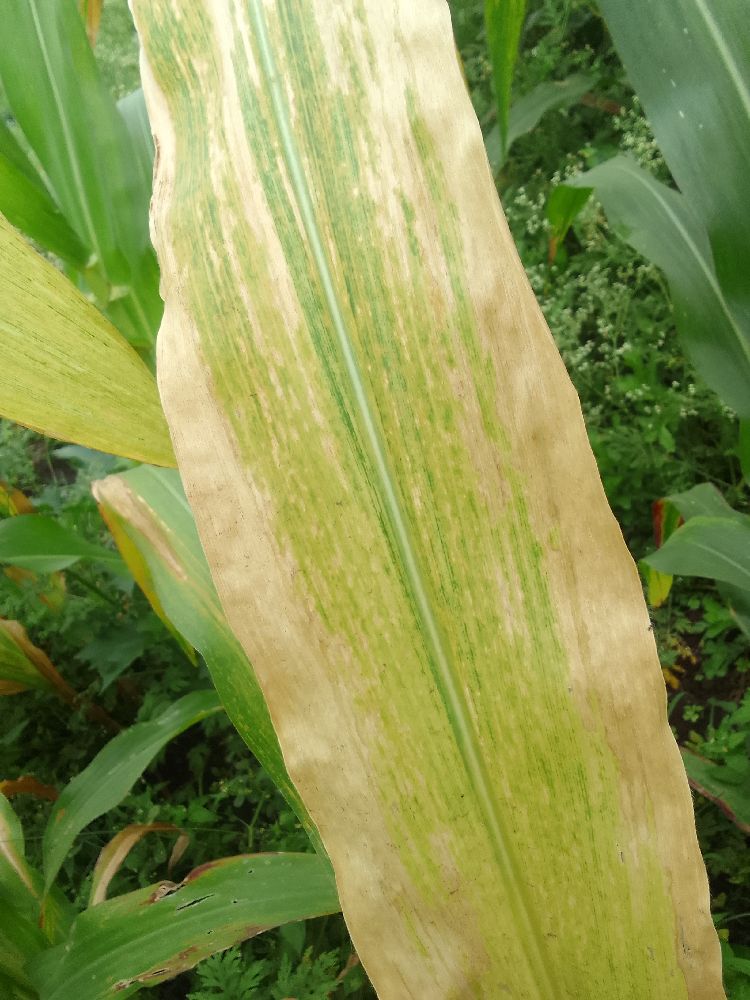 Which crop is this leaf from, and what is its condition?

maize, maize lethal necrosis
